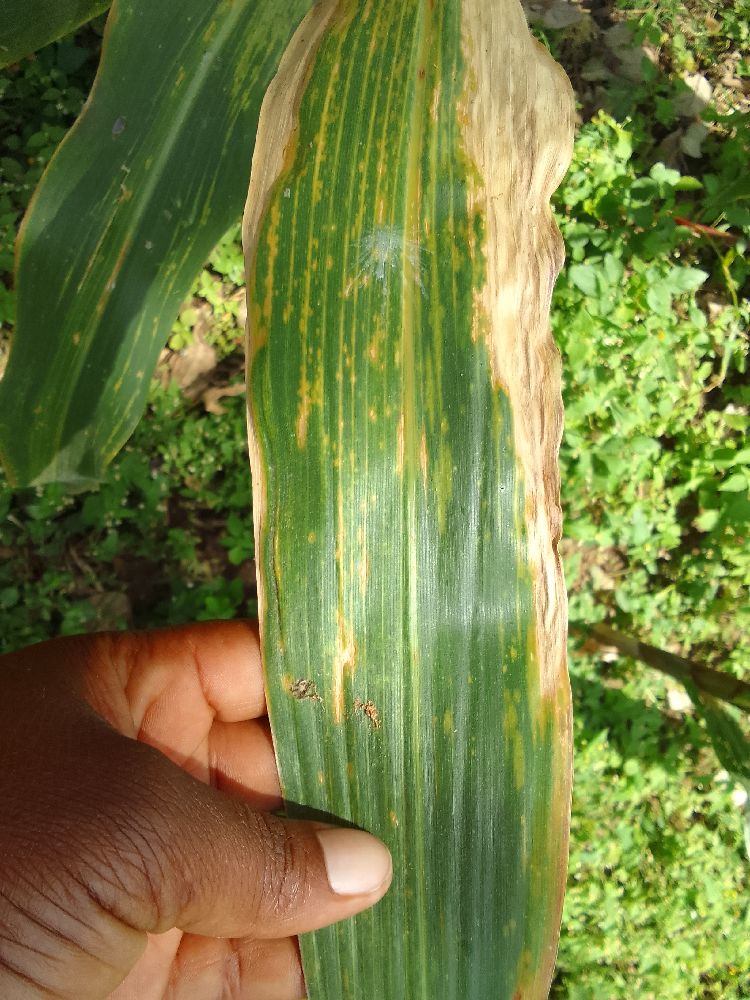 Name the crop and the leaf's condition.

maize, maize lethal necrosis
